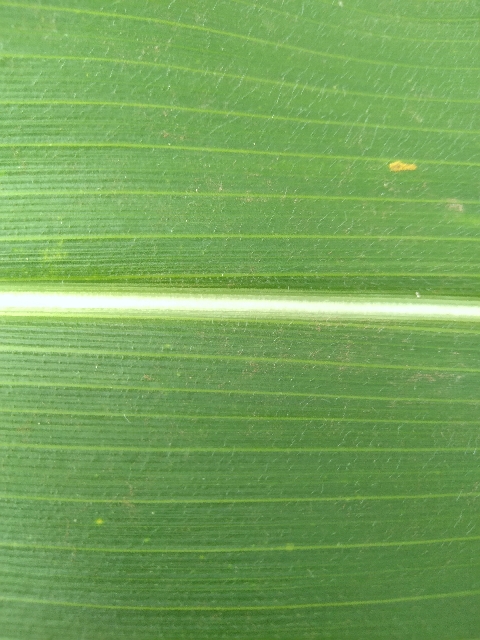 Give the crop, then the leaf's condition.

maize, healthy
